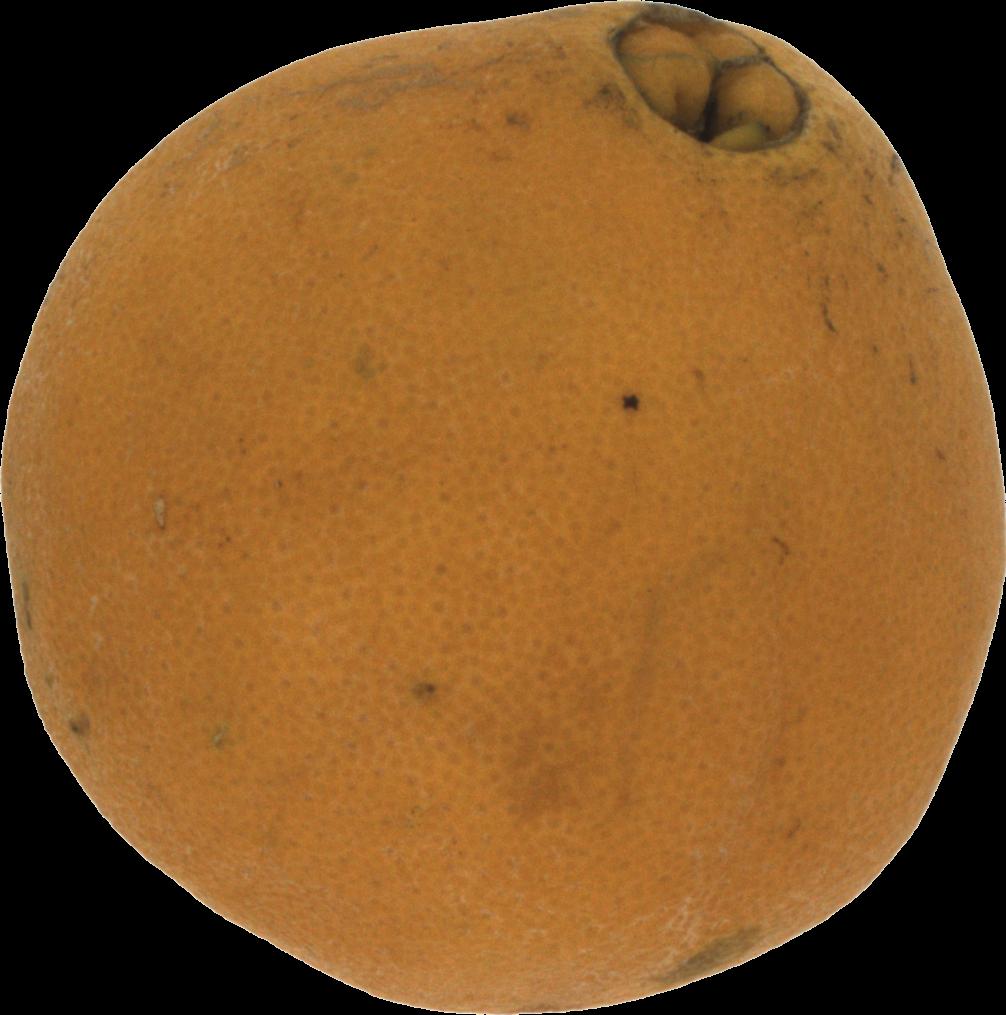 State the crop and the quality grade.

orange, bad
